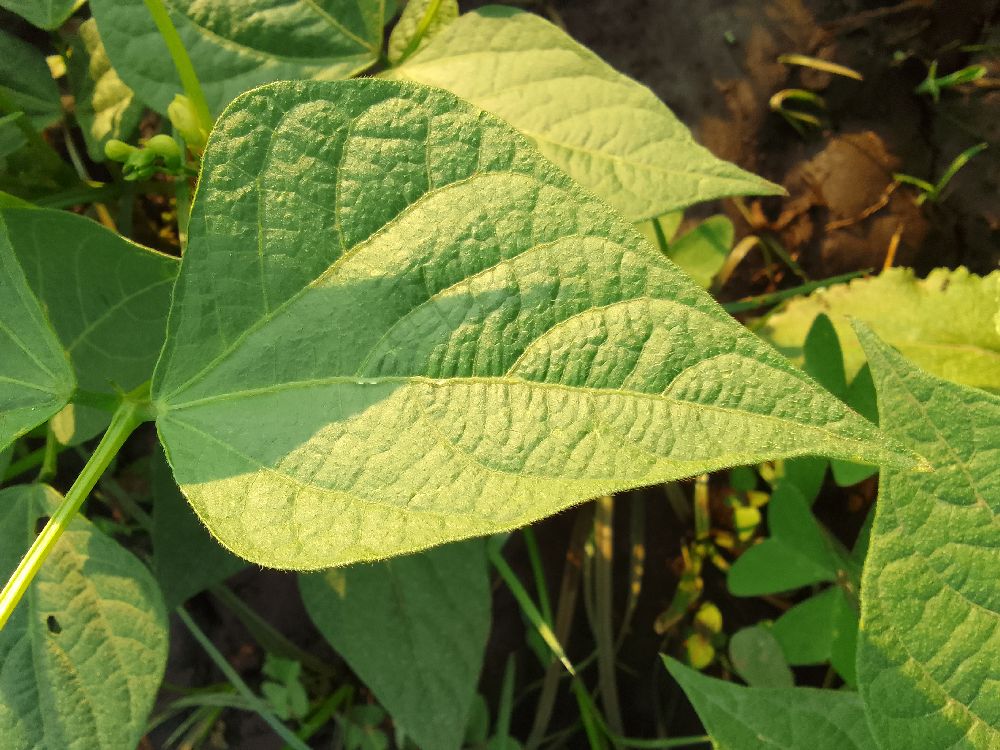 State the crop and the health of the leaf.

common bean, healthy
